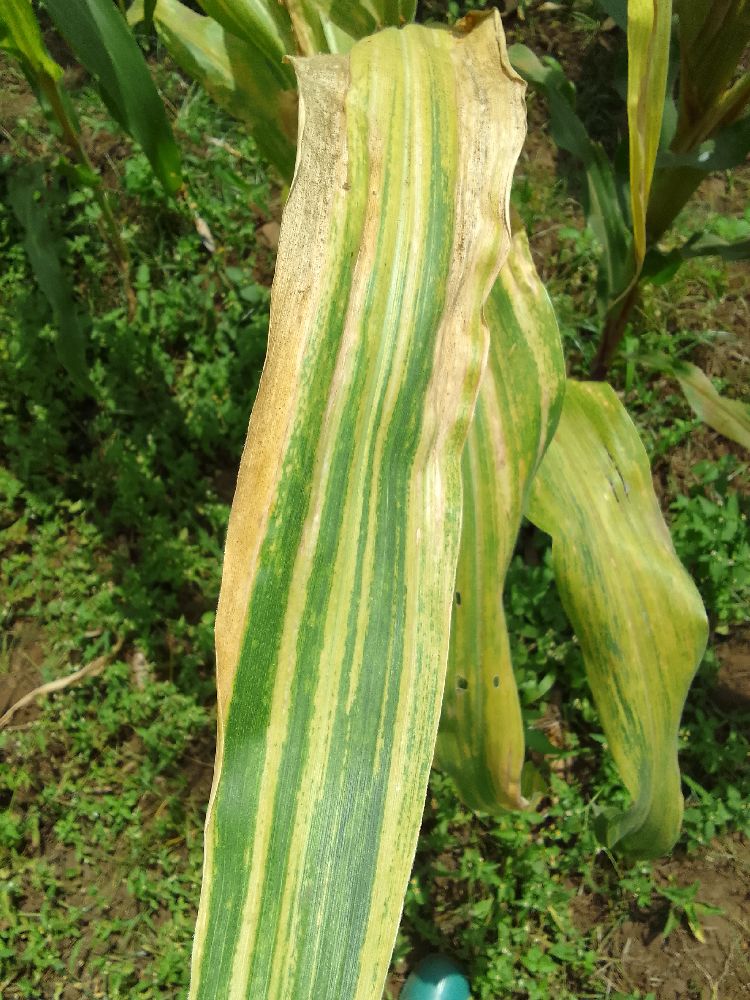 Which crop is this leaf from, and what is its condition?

maize, maize lethal necrosis
